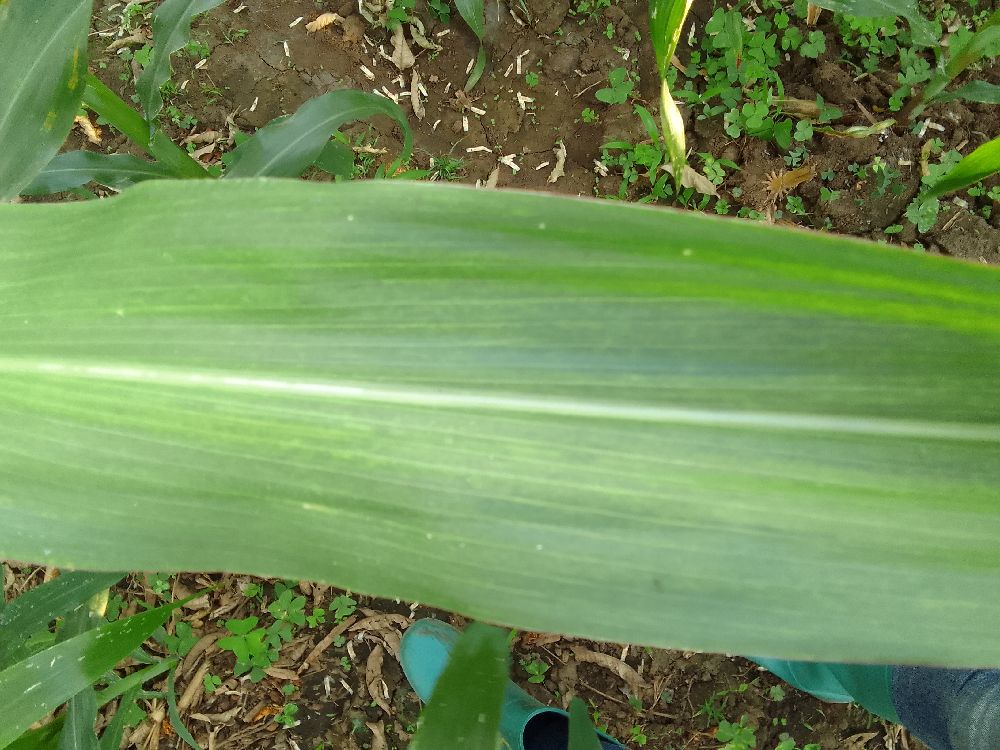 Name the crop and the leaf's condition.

maize, maize lethal necrosis
